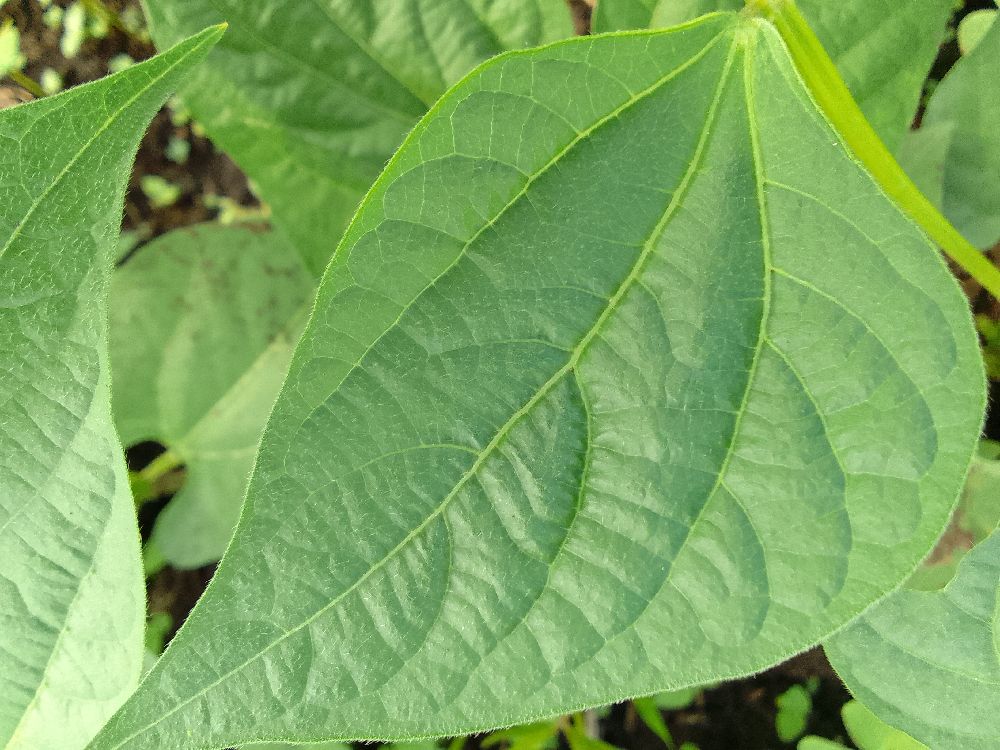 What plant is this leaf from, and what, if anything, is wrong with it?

common bean, healthy
